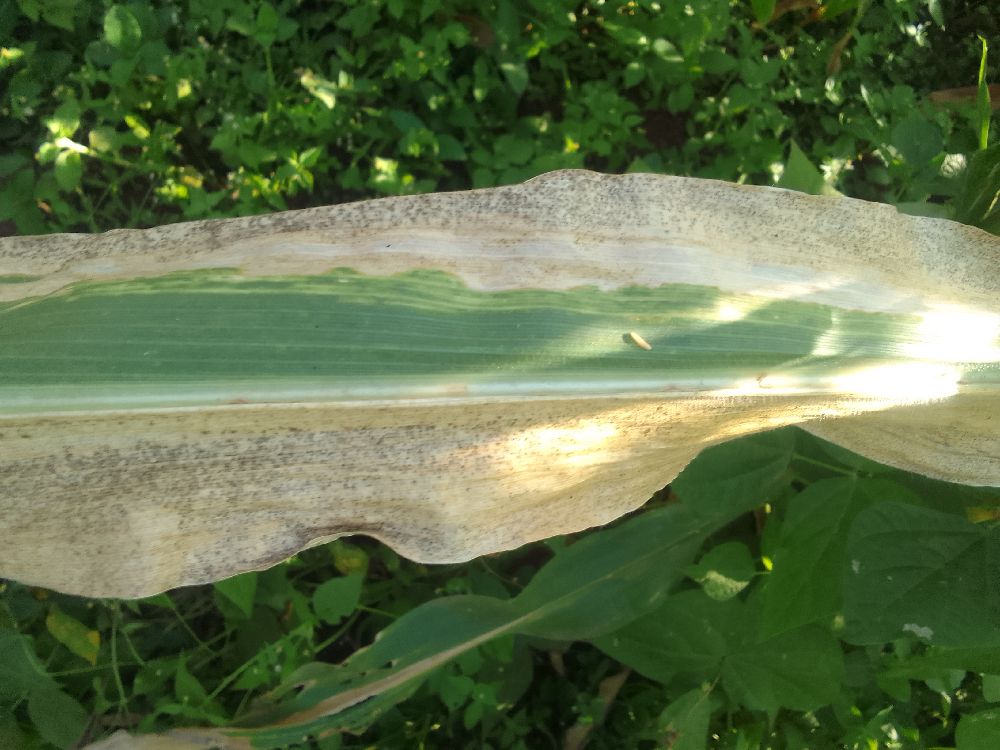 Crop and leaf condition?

maize, maize lethal necrosis
